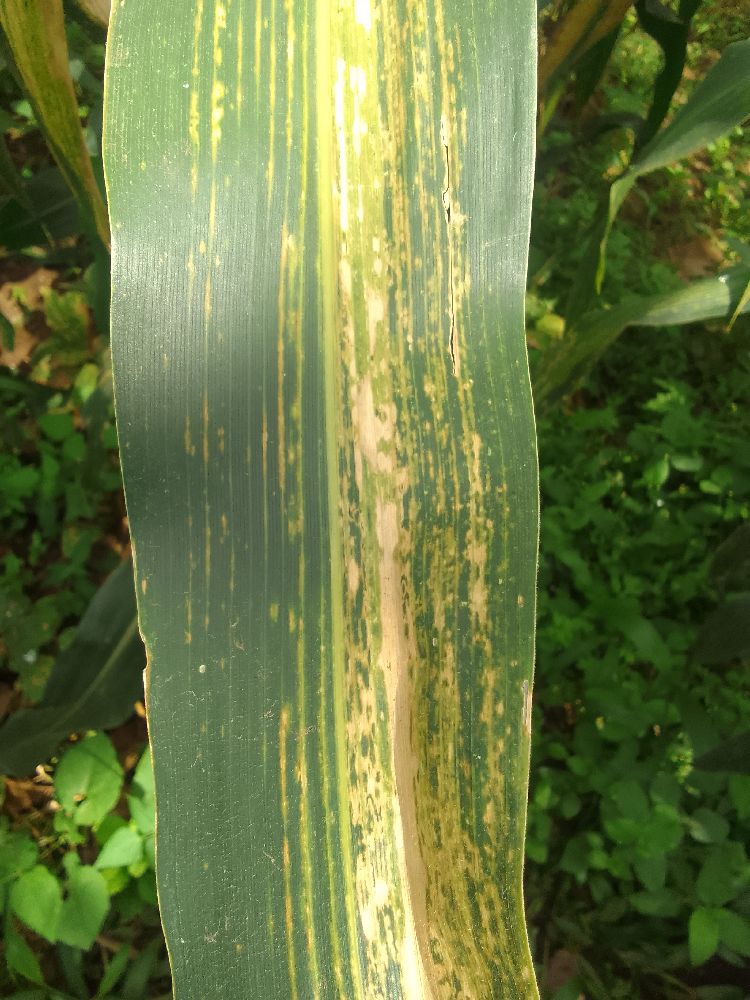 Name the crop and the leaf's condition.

maize, maize lethal necrosis
